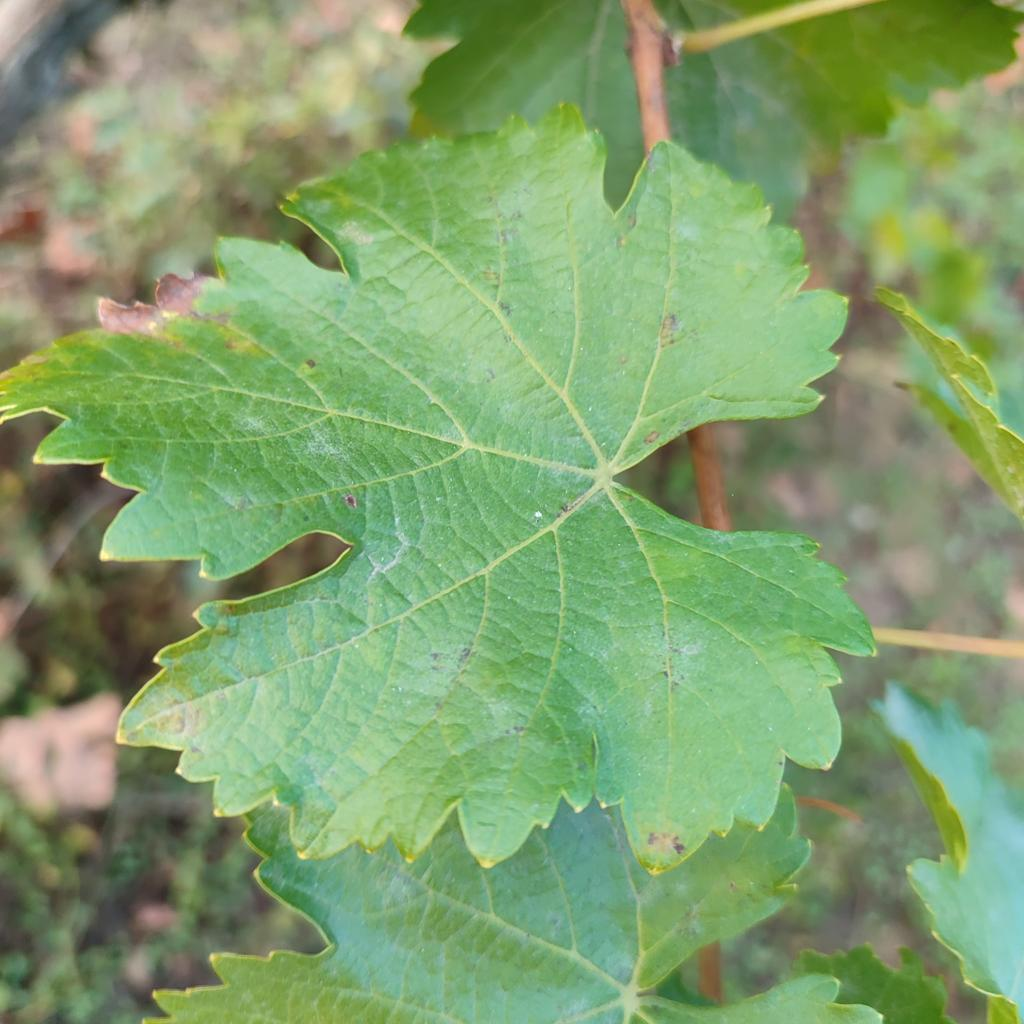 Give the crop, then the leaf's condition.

grapevine, powdery mildew
